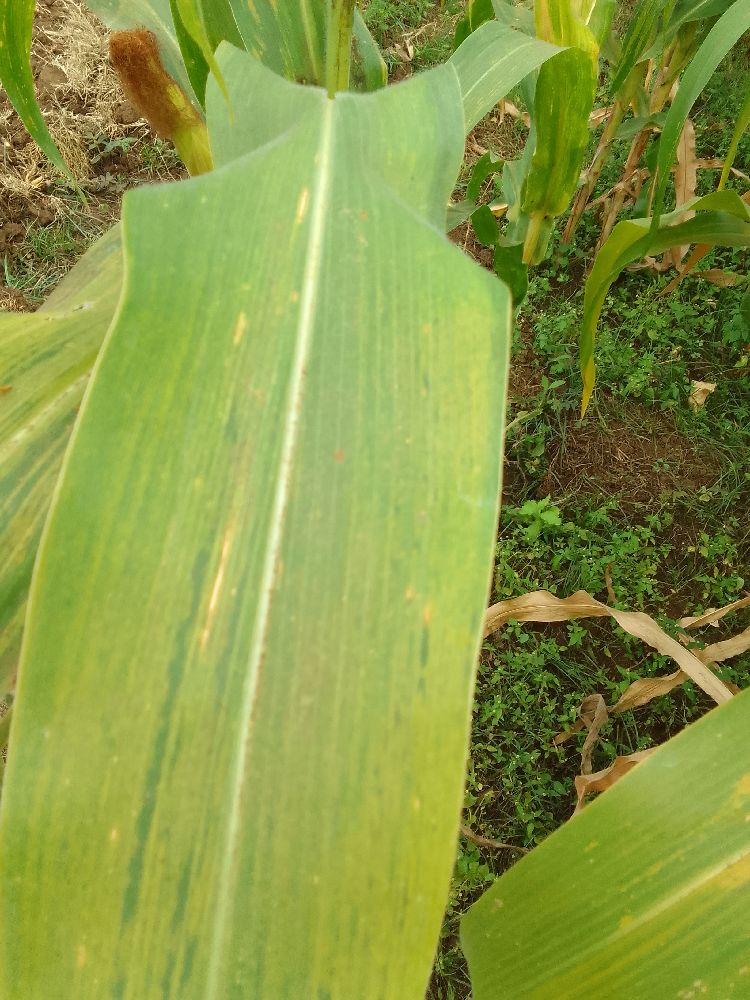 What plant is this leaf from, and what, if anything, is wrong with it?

maize, maize lethal necrosis
